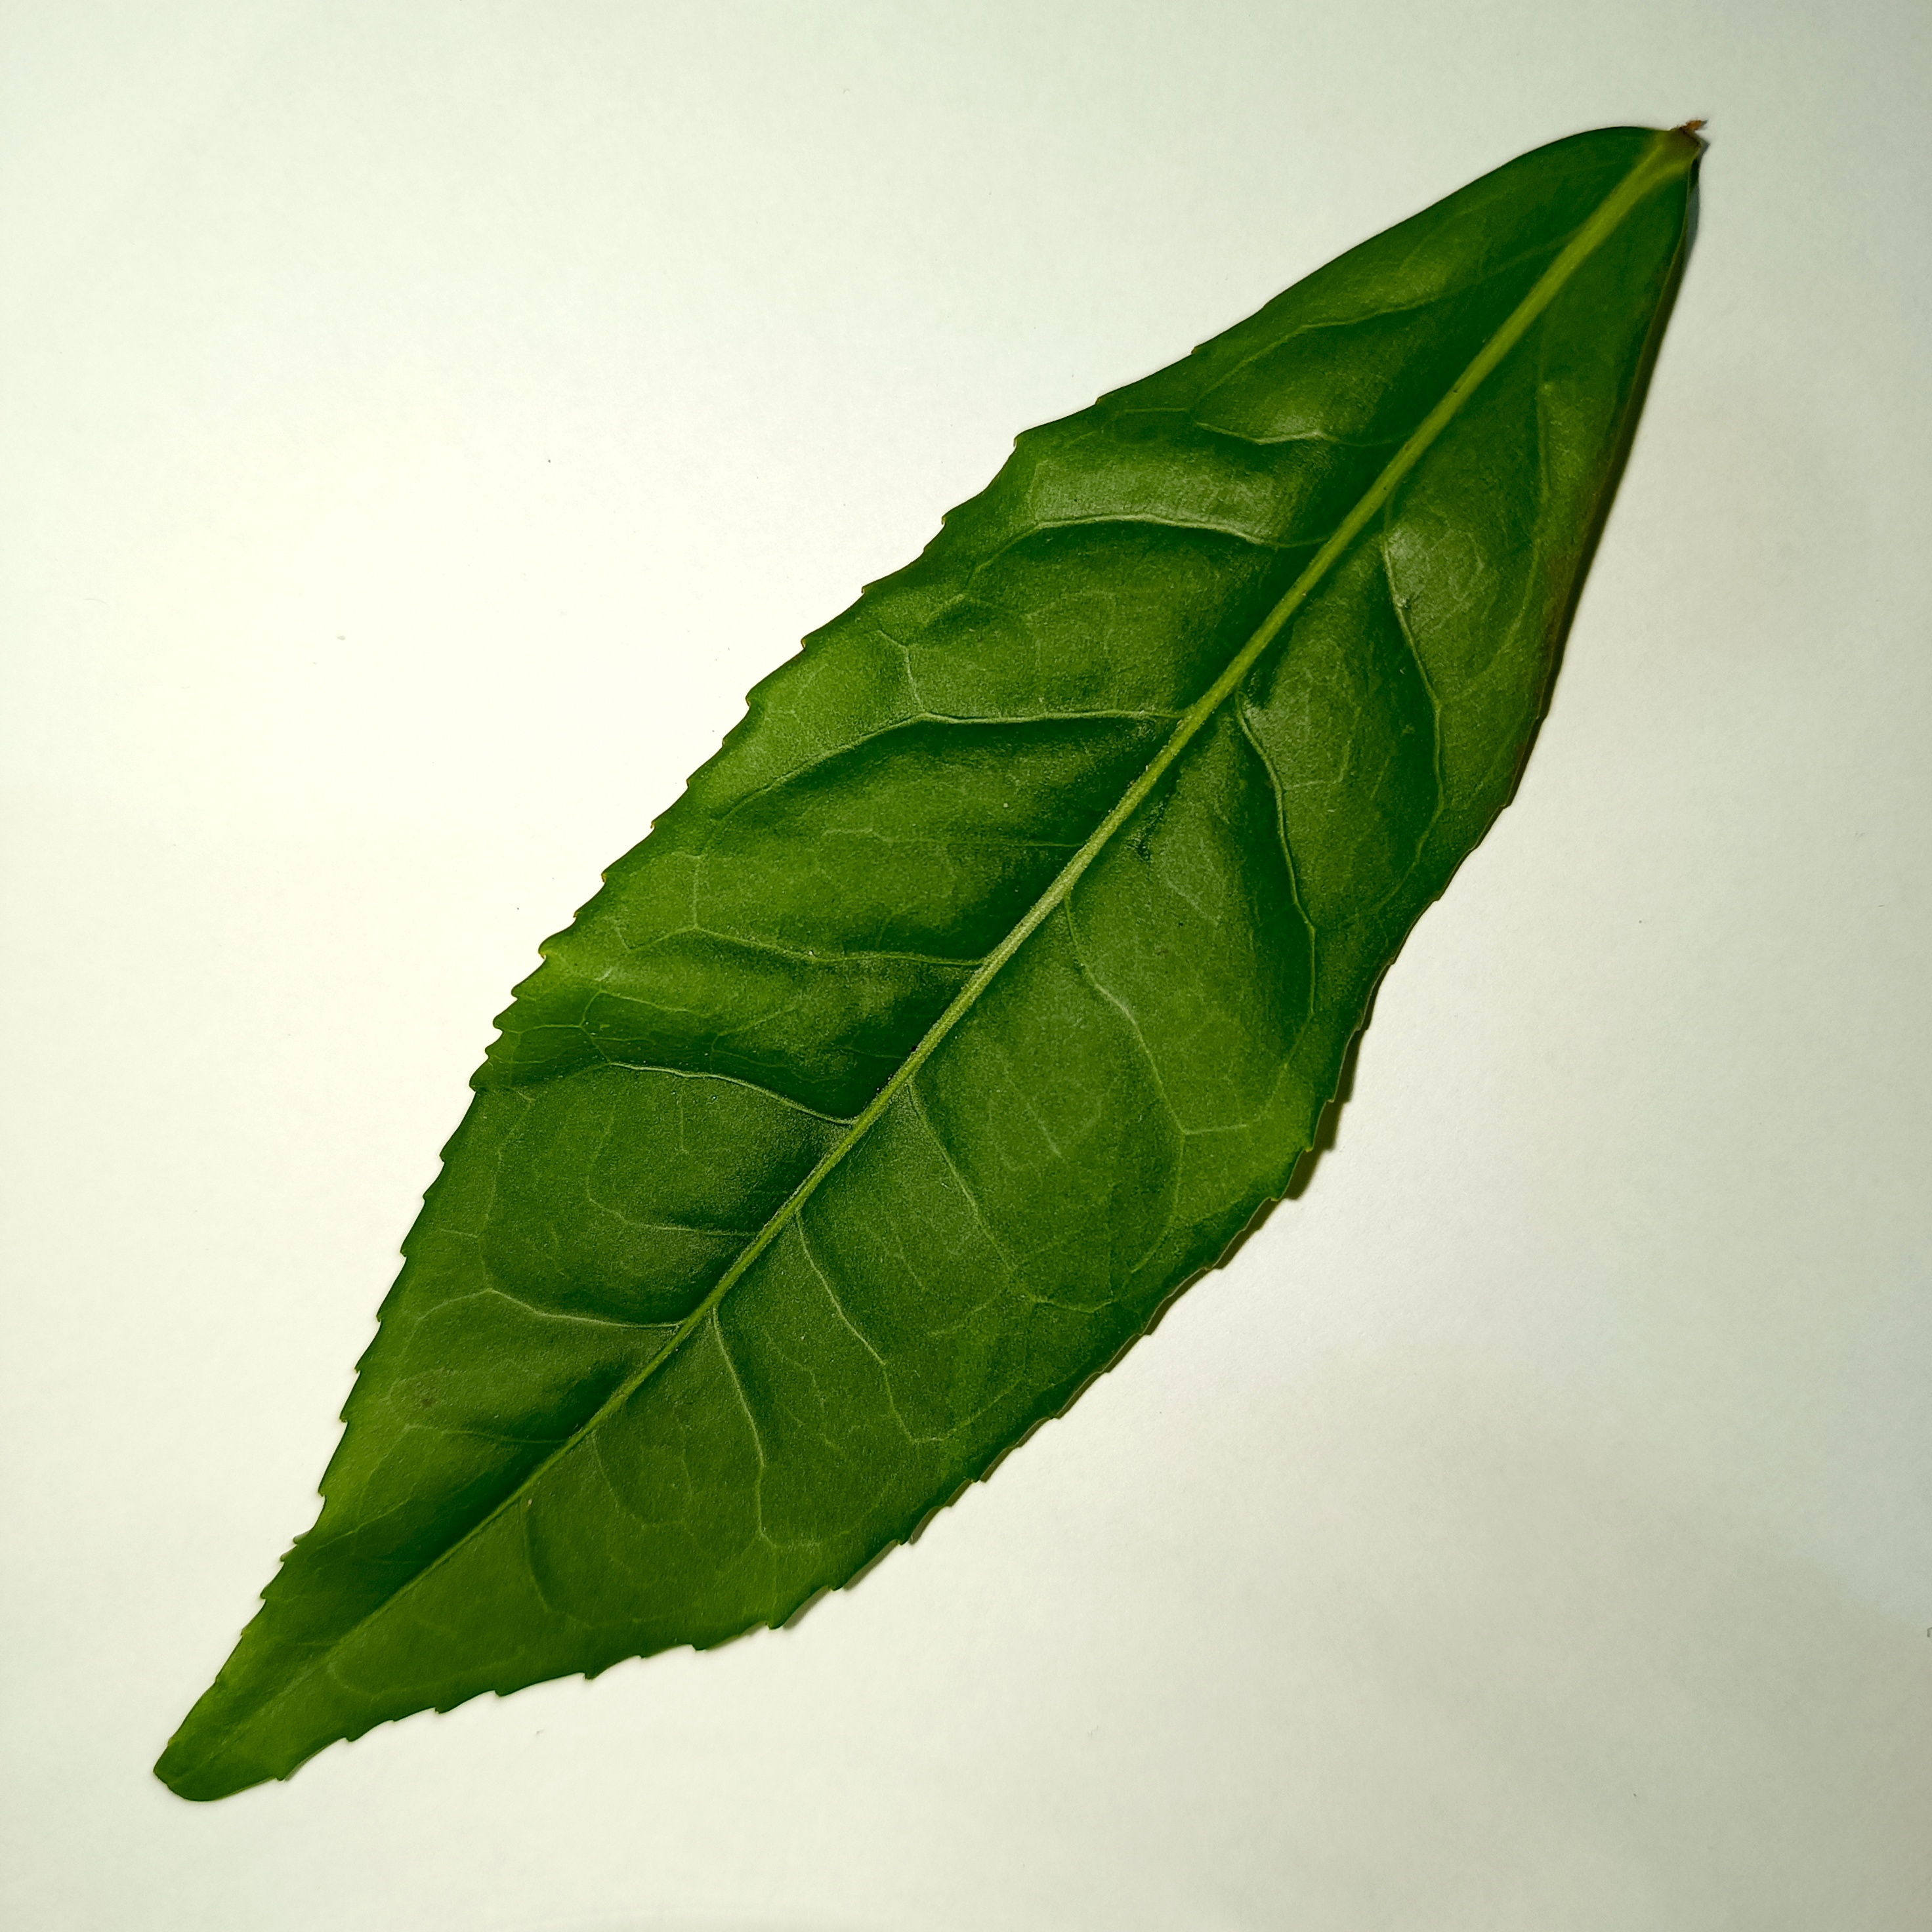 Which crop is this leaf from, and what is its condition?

tea, healthy
